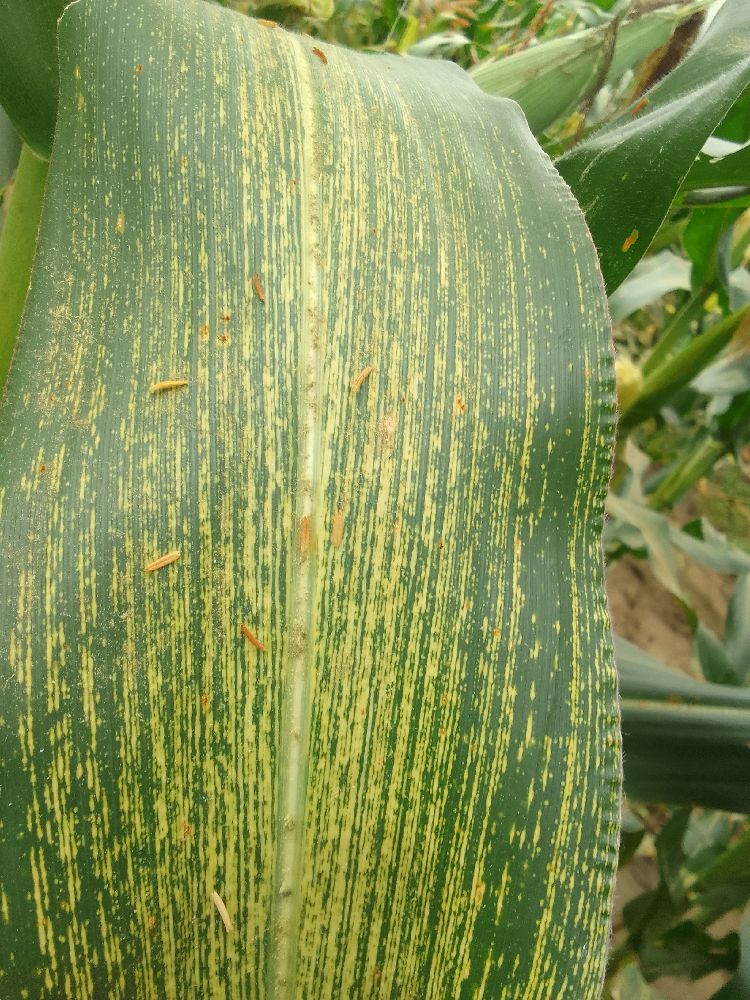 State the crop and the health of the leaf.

maize, maize streak virus
